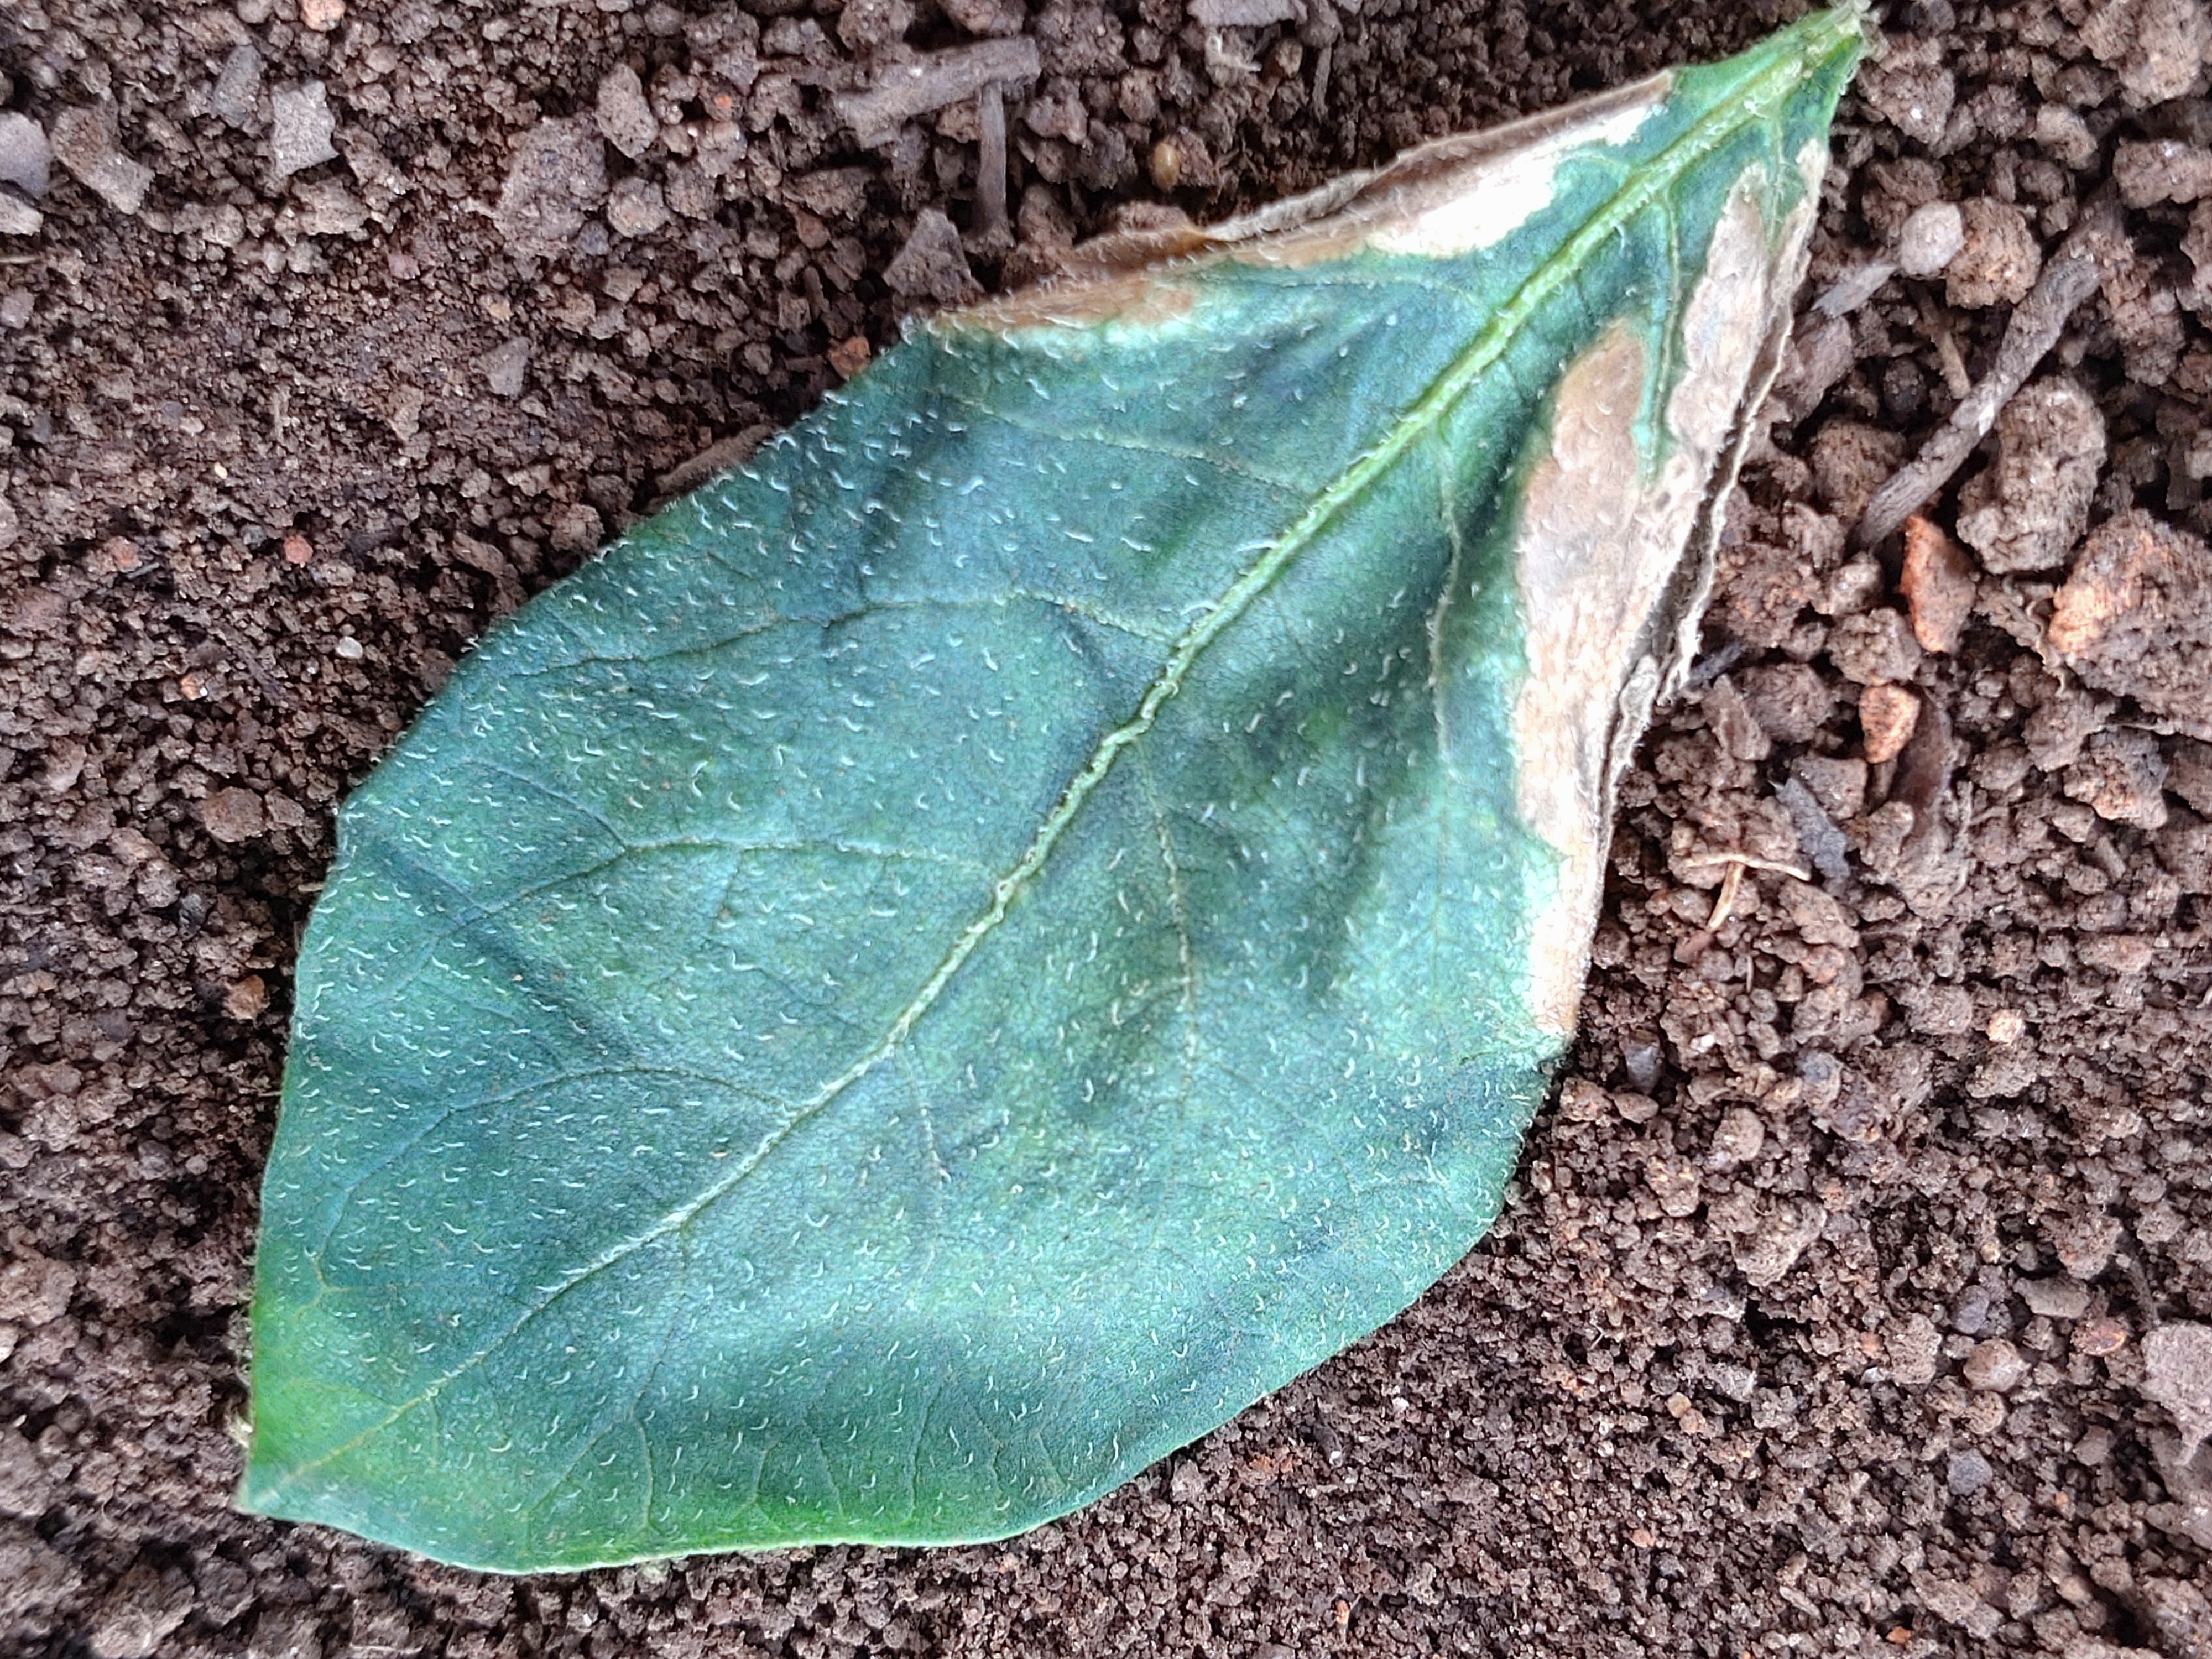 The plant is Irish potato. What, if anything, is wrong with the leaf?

early blight
